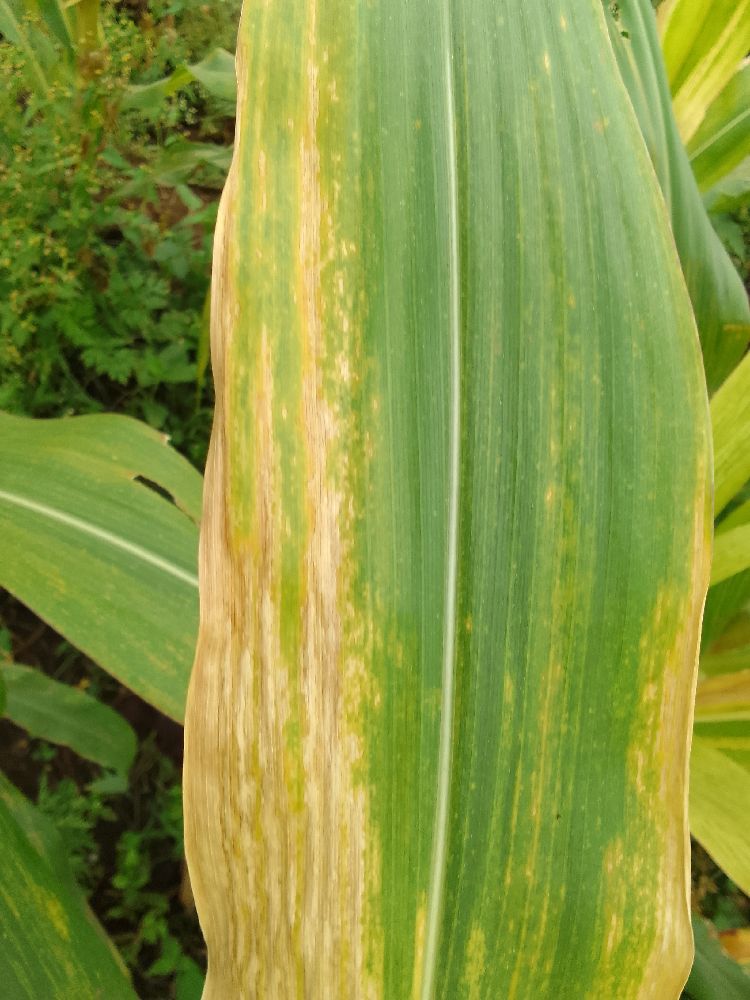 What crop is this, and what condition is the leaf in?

maize, maize lethal necrosis
